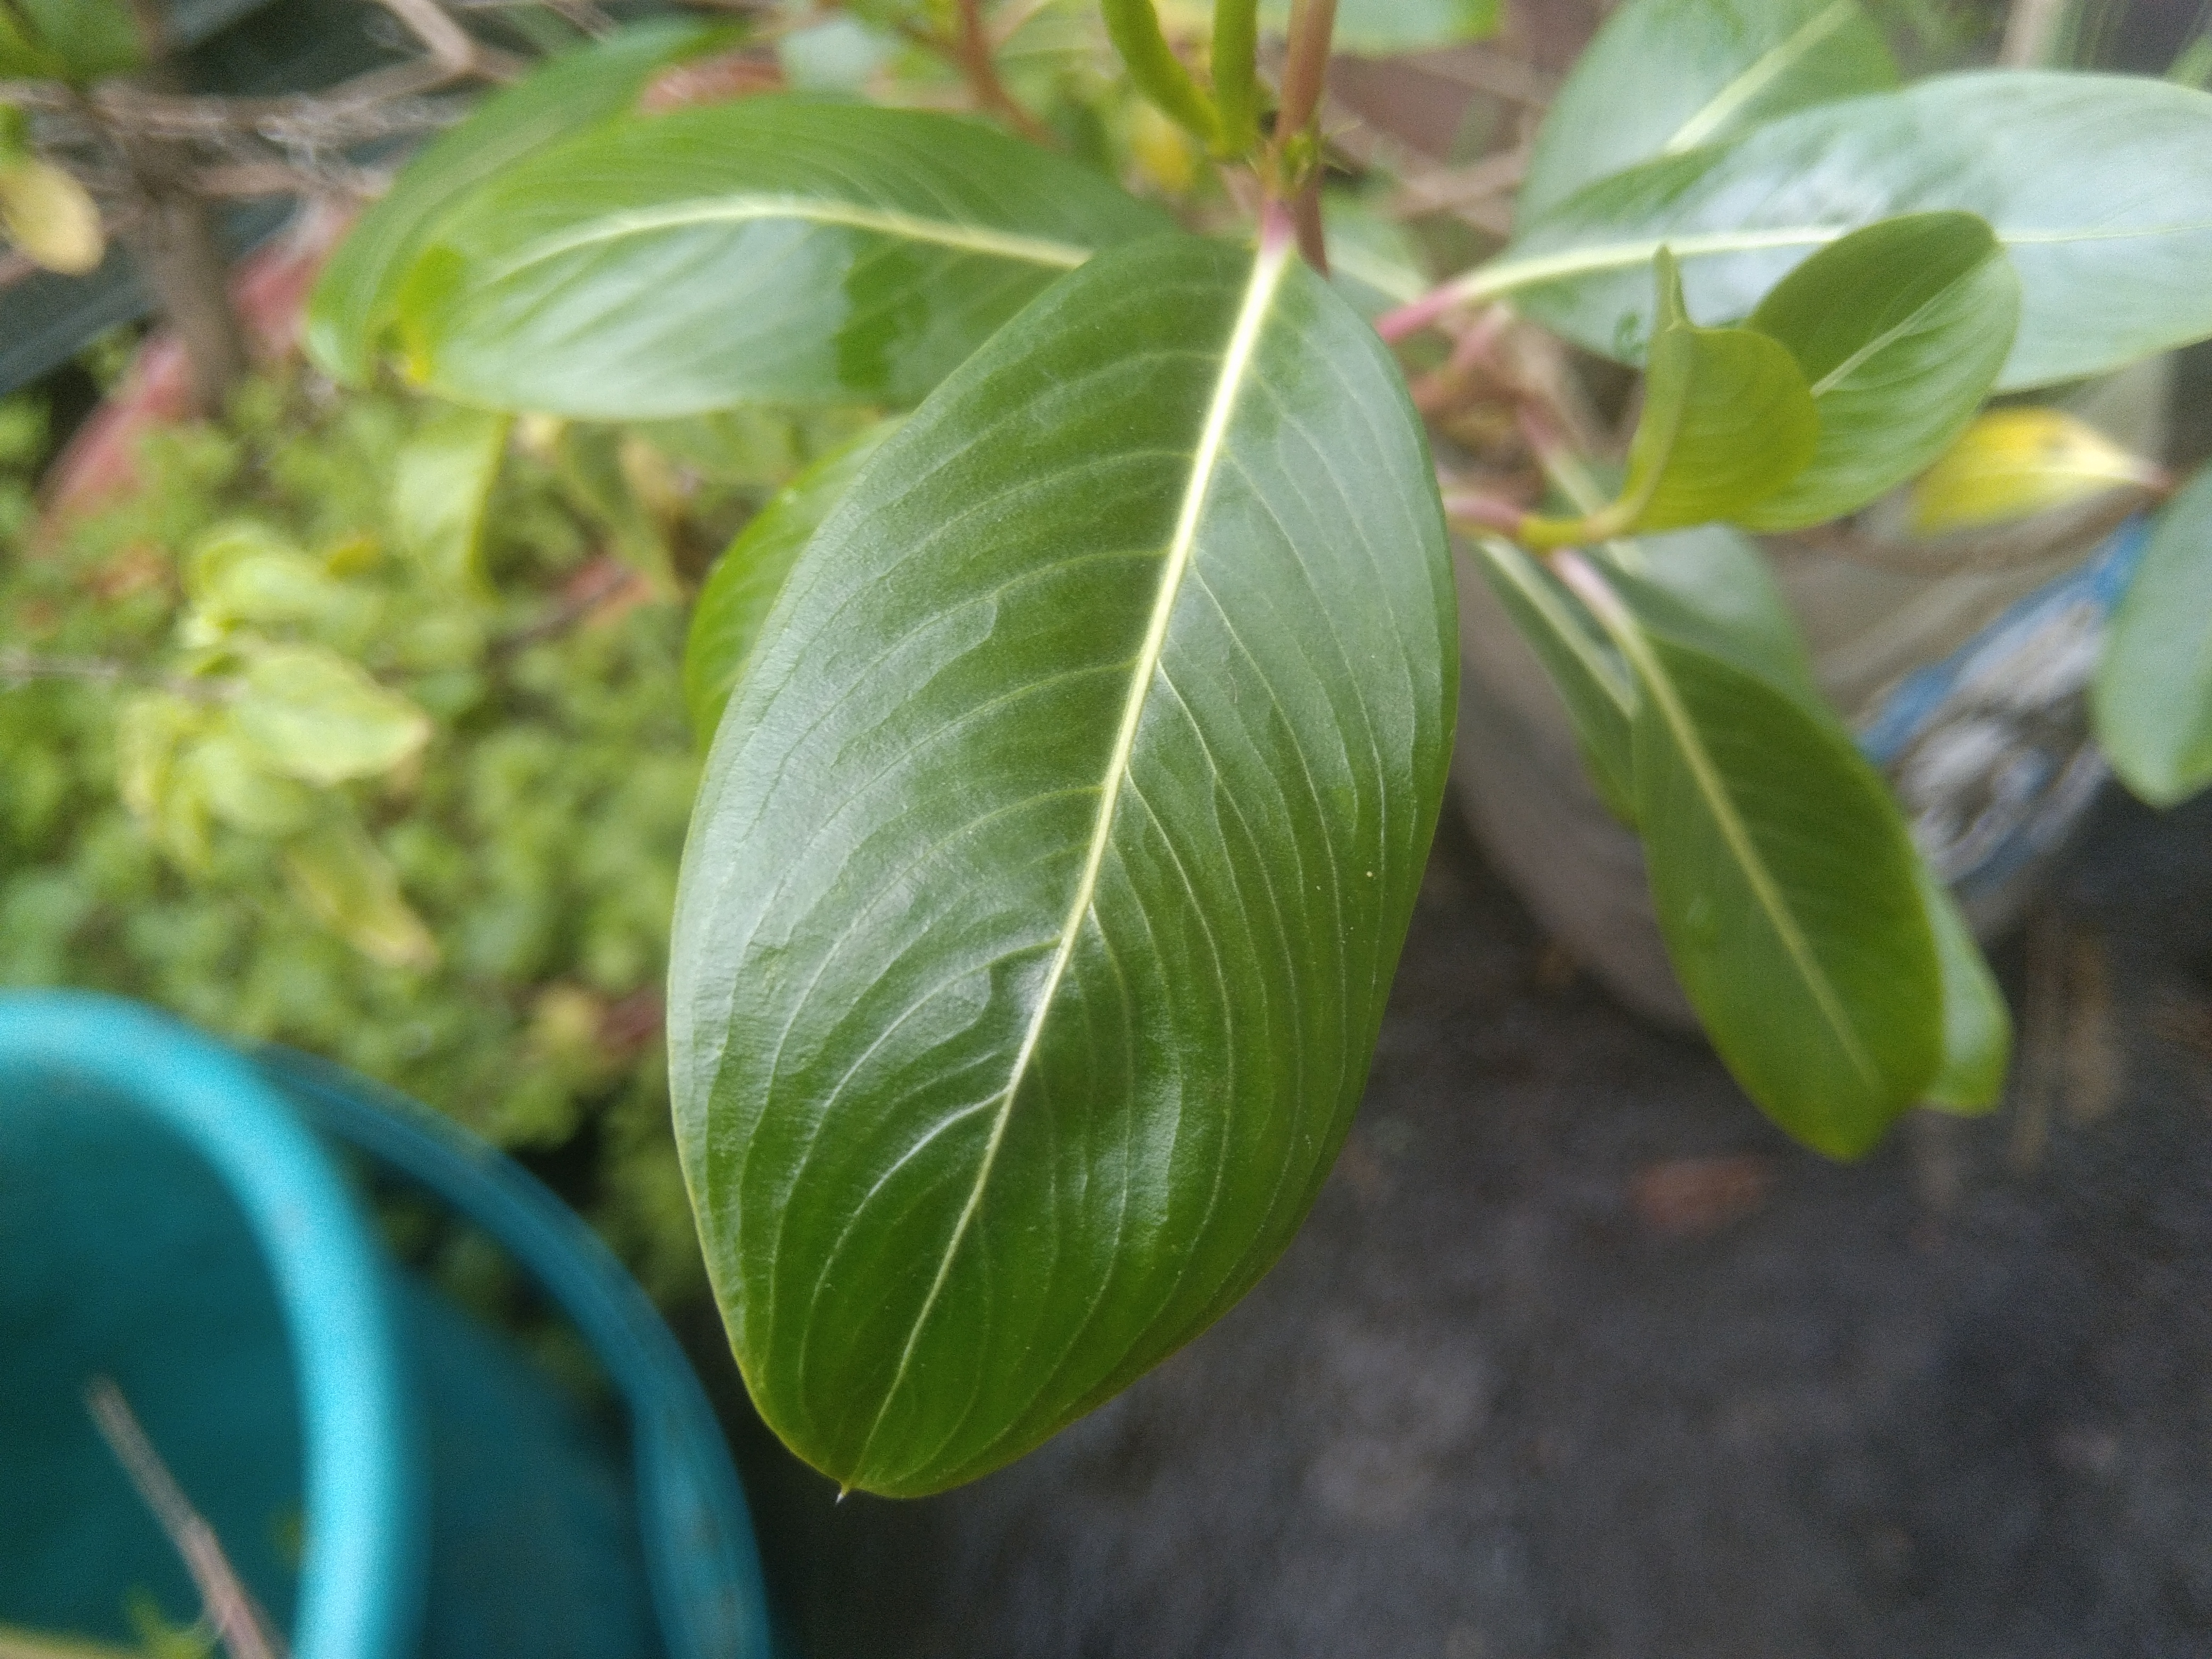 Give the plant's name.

rose periwinkle
